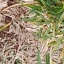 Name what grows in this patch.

grass
